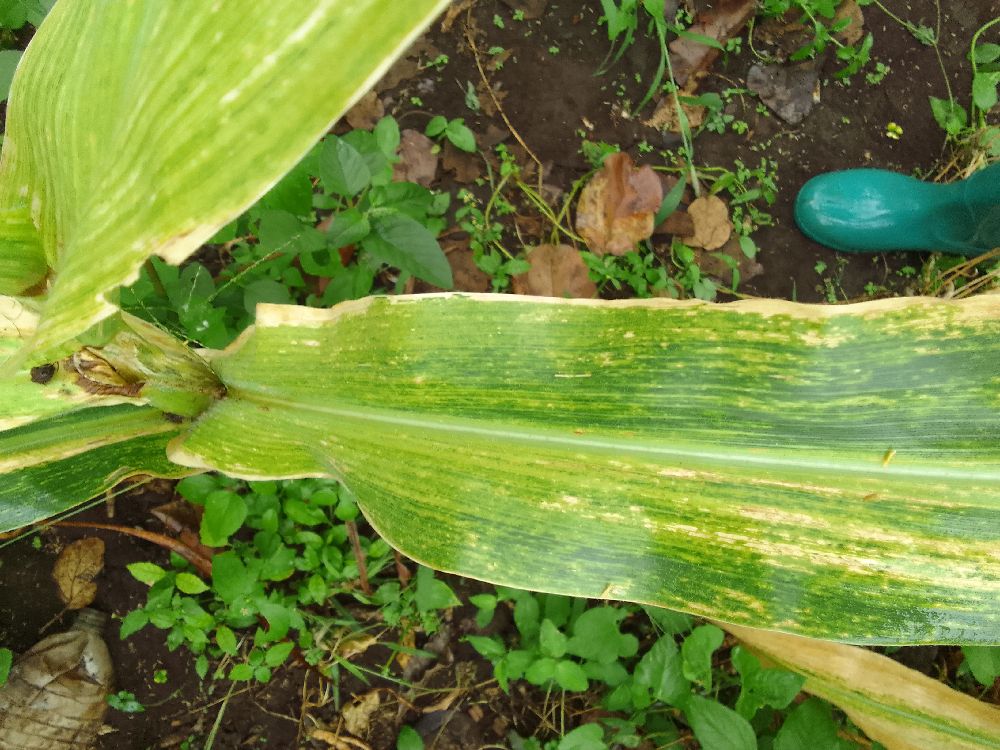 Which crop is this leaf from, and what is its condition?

maize, maize lethal necrosis
